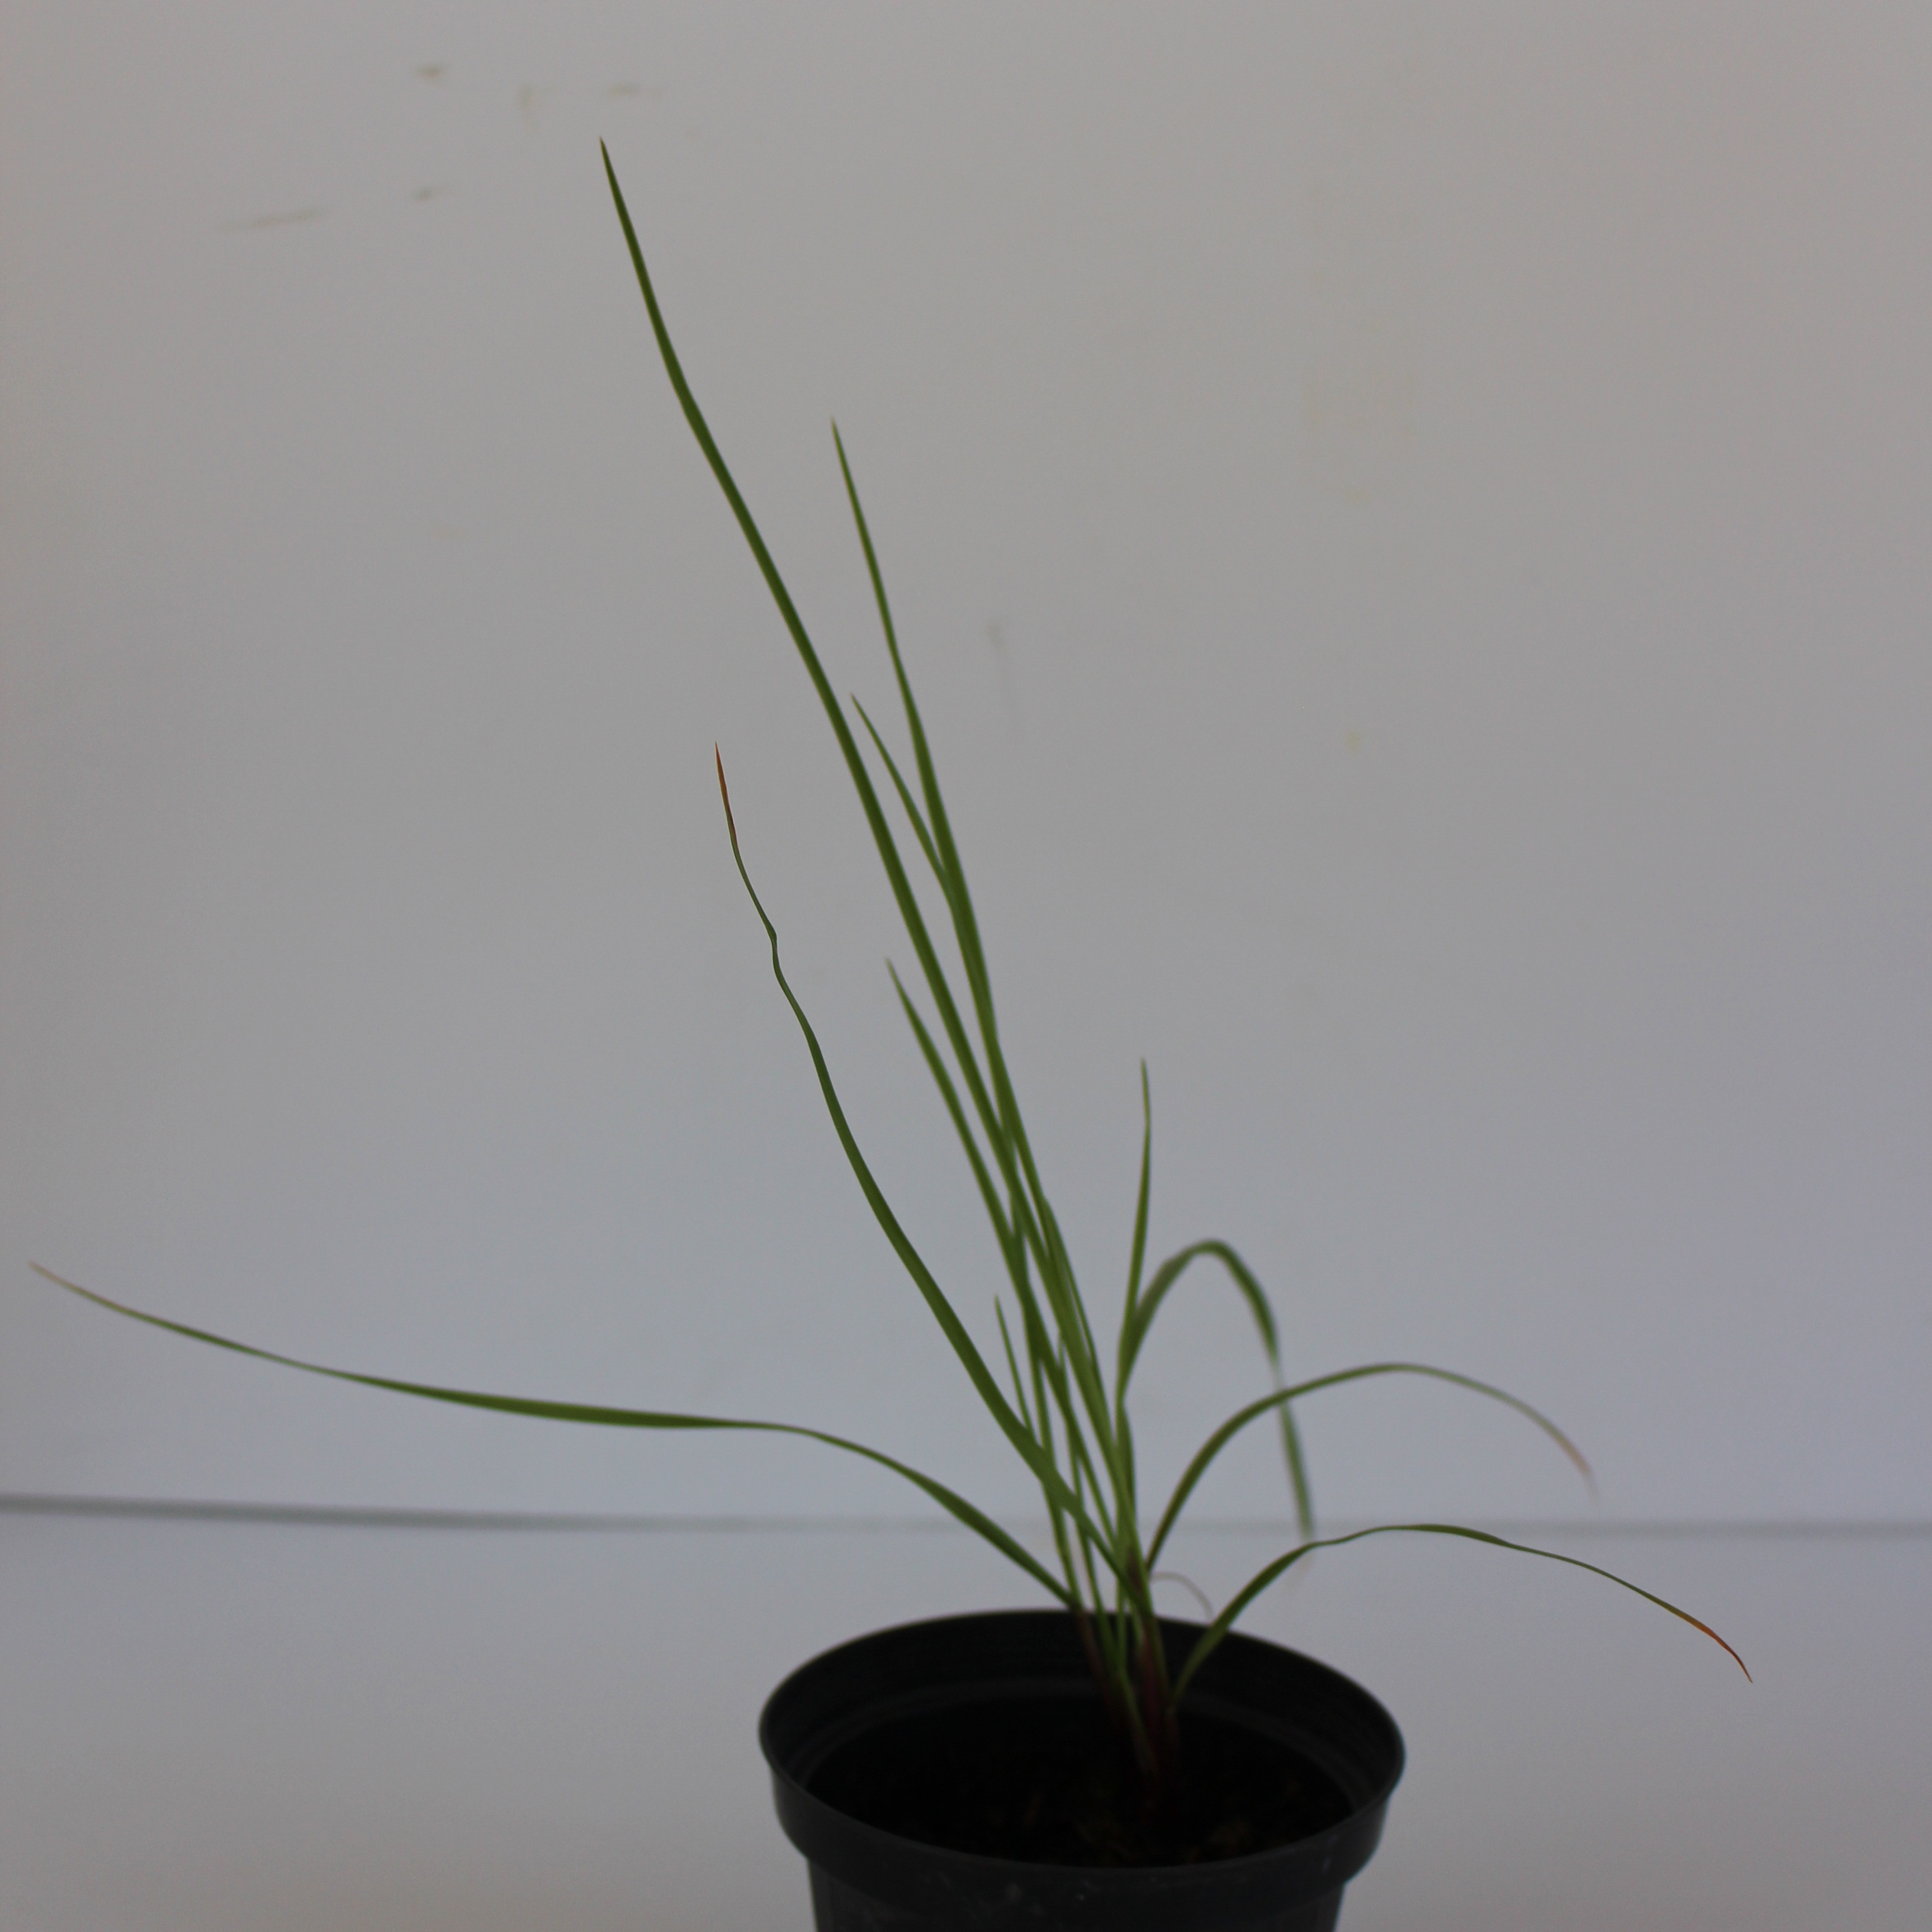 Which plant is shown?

Lolium multiflorum
